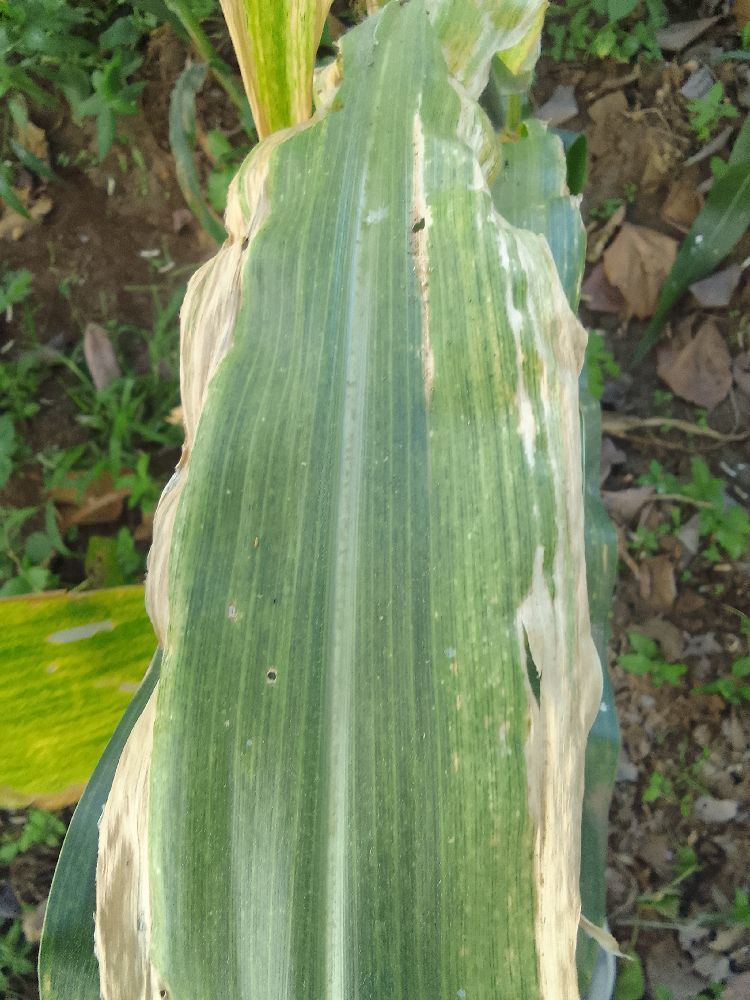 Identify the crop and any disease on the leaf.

maize, maize lethal necrosis
